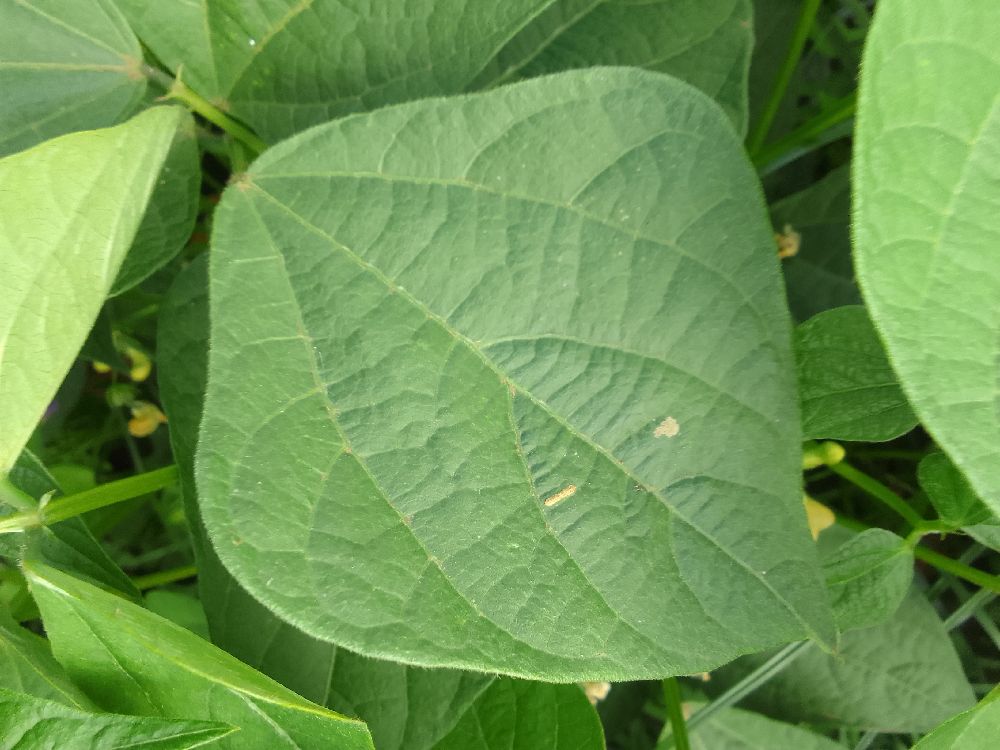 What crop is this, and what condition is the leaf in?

common bean, healthy
